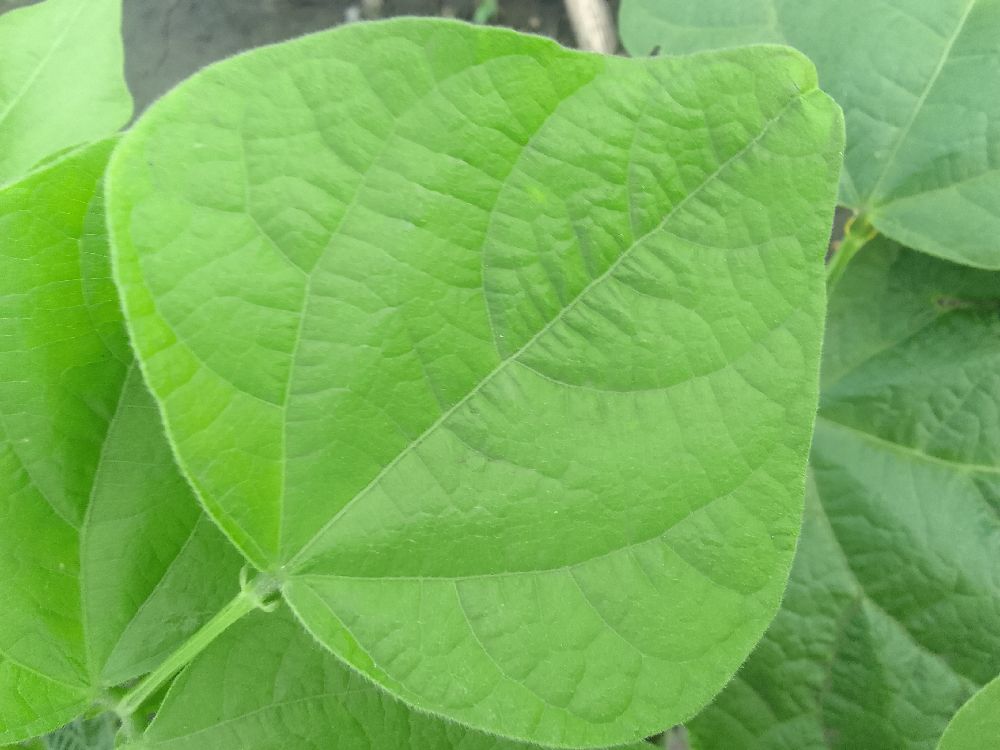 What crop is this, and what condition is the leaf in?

common bean, healthy
